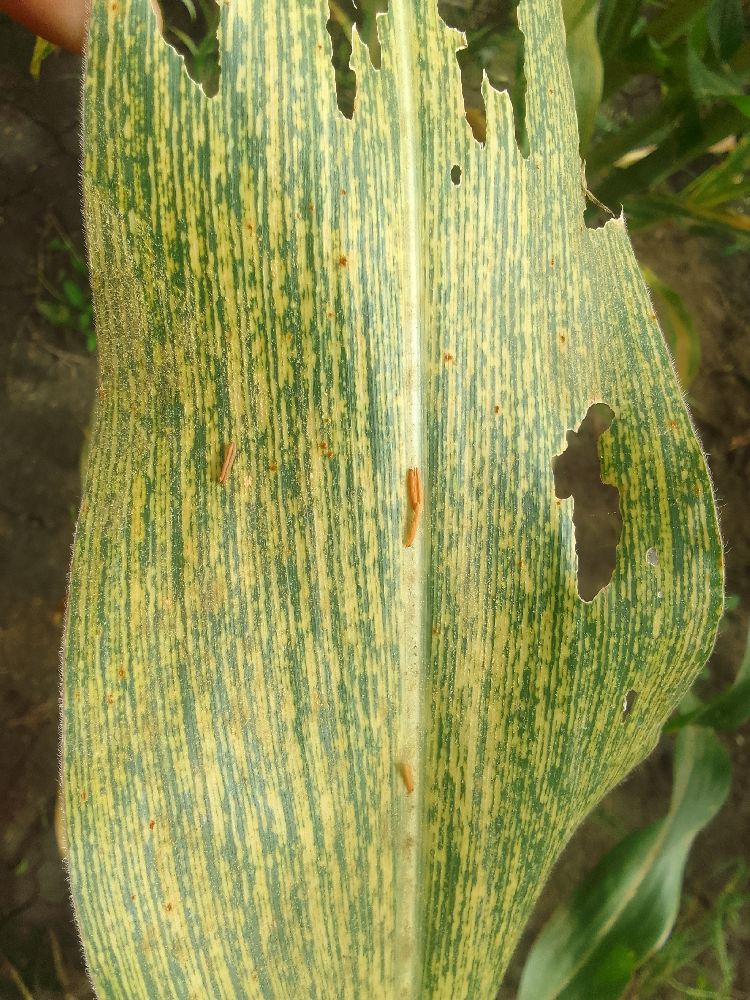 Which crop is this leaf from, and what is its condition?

maize, maize streak virus
